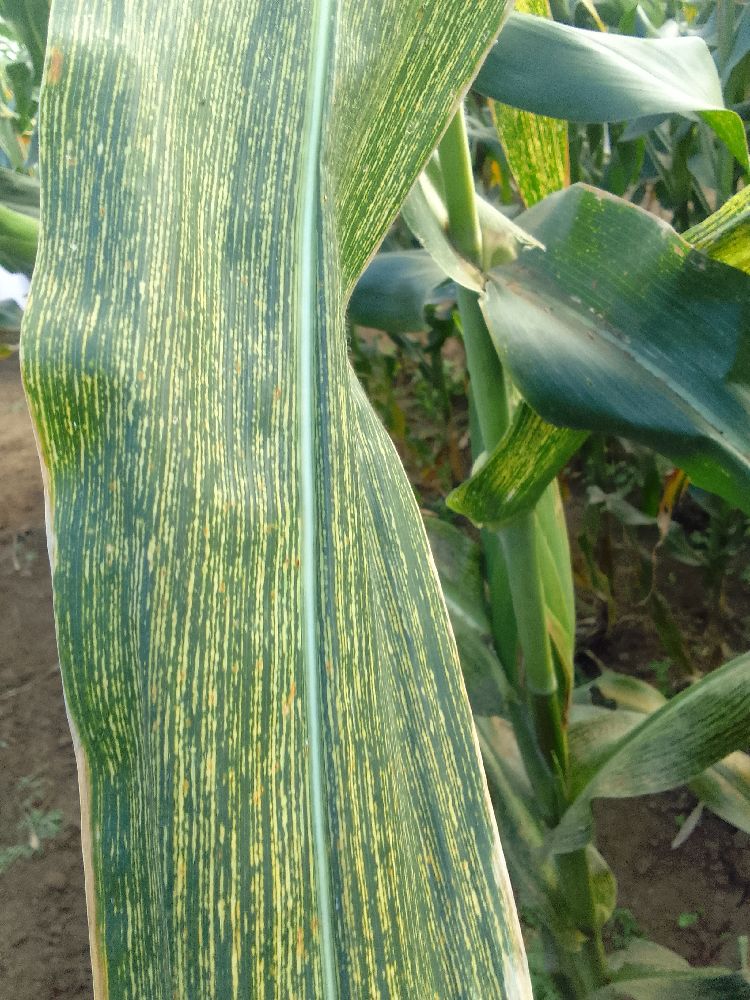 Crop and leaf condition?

maize, maize streak virus
